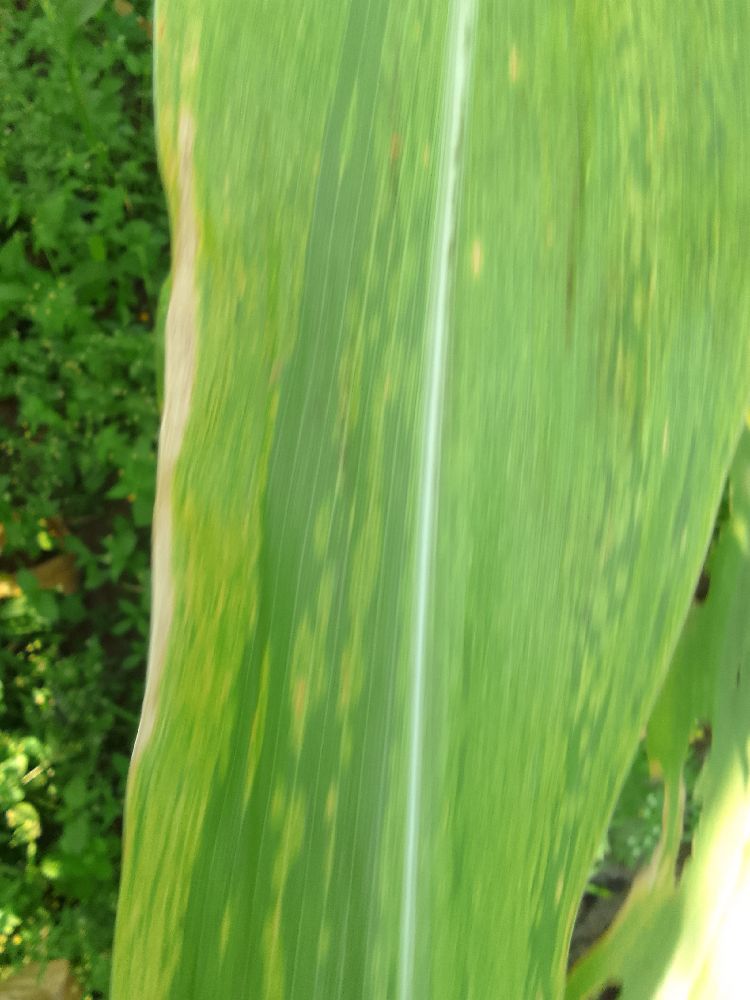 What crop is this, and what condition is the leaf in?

maize, maize lethal necrosis
